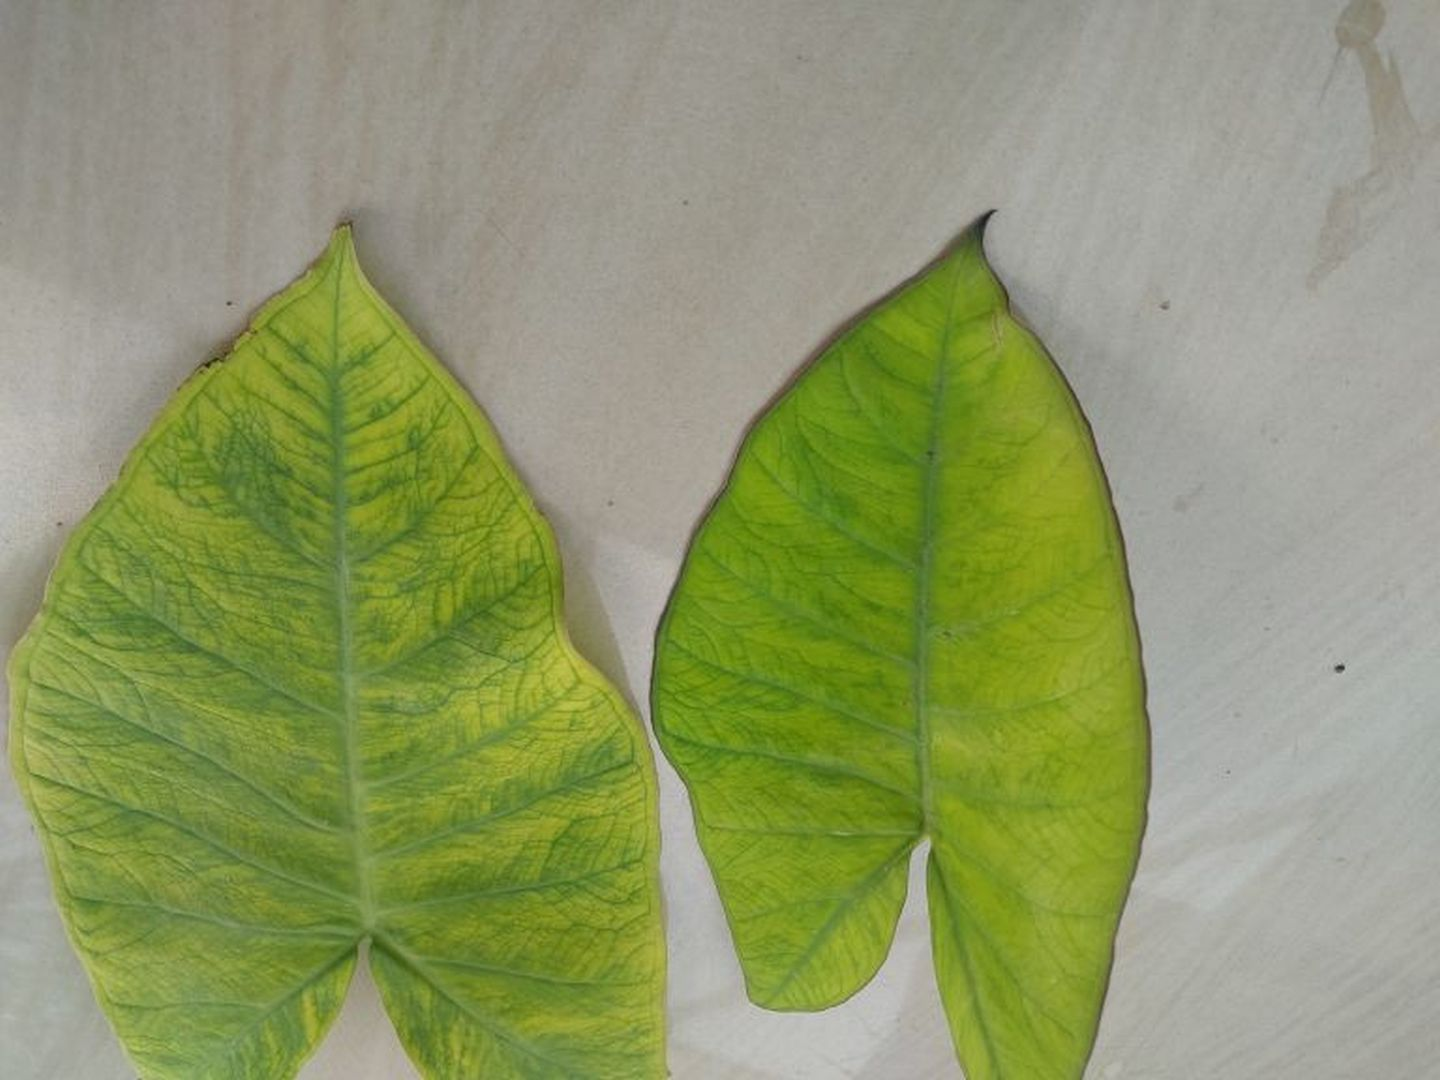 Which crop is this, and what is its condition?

taro, mosaic
